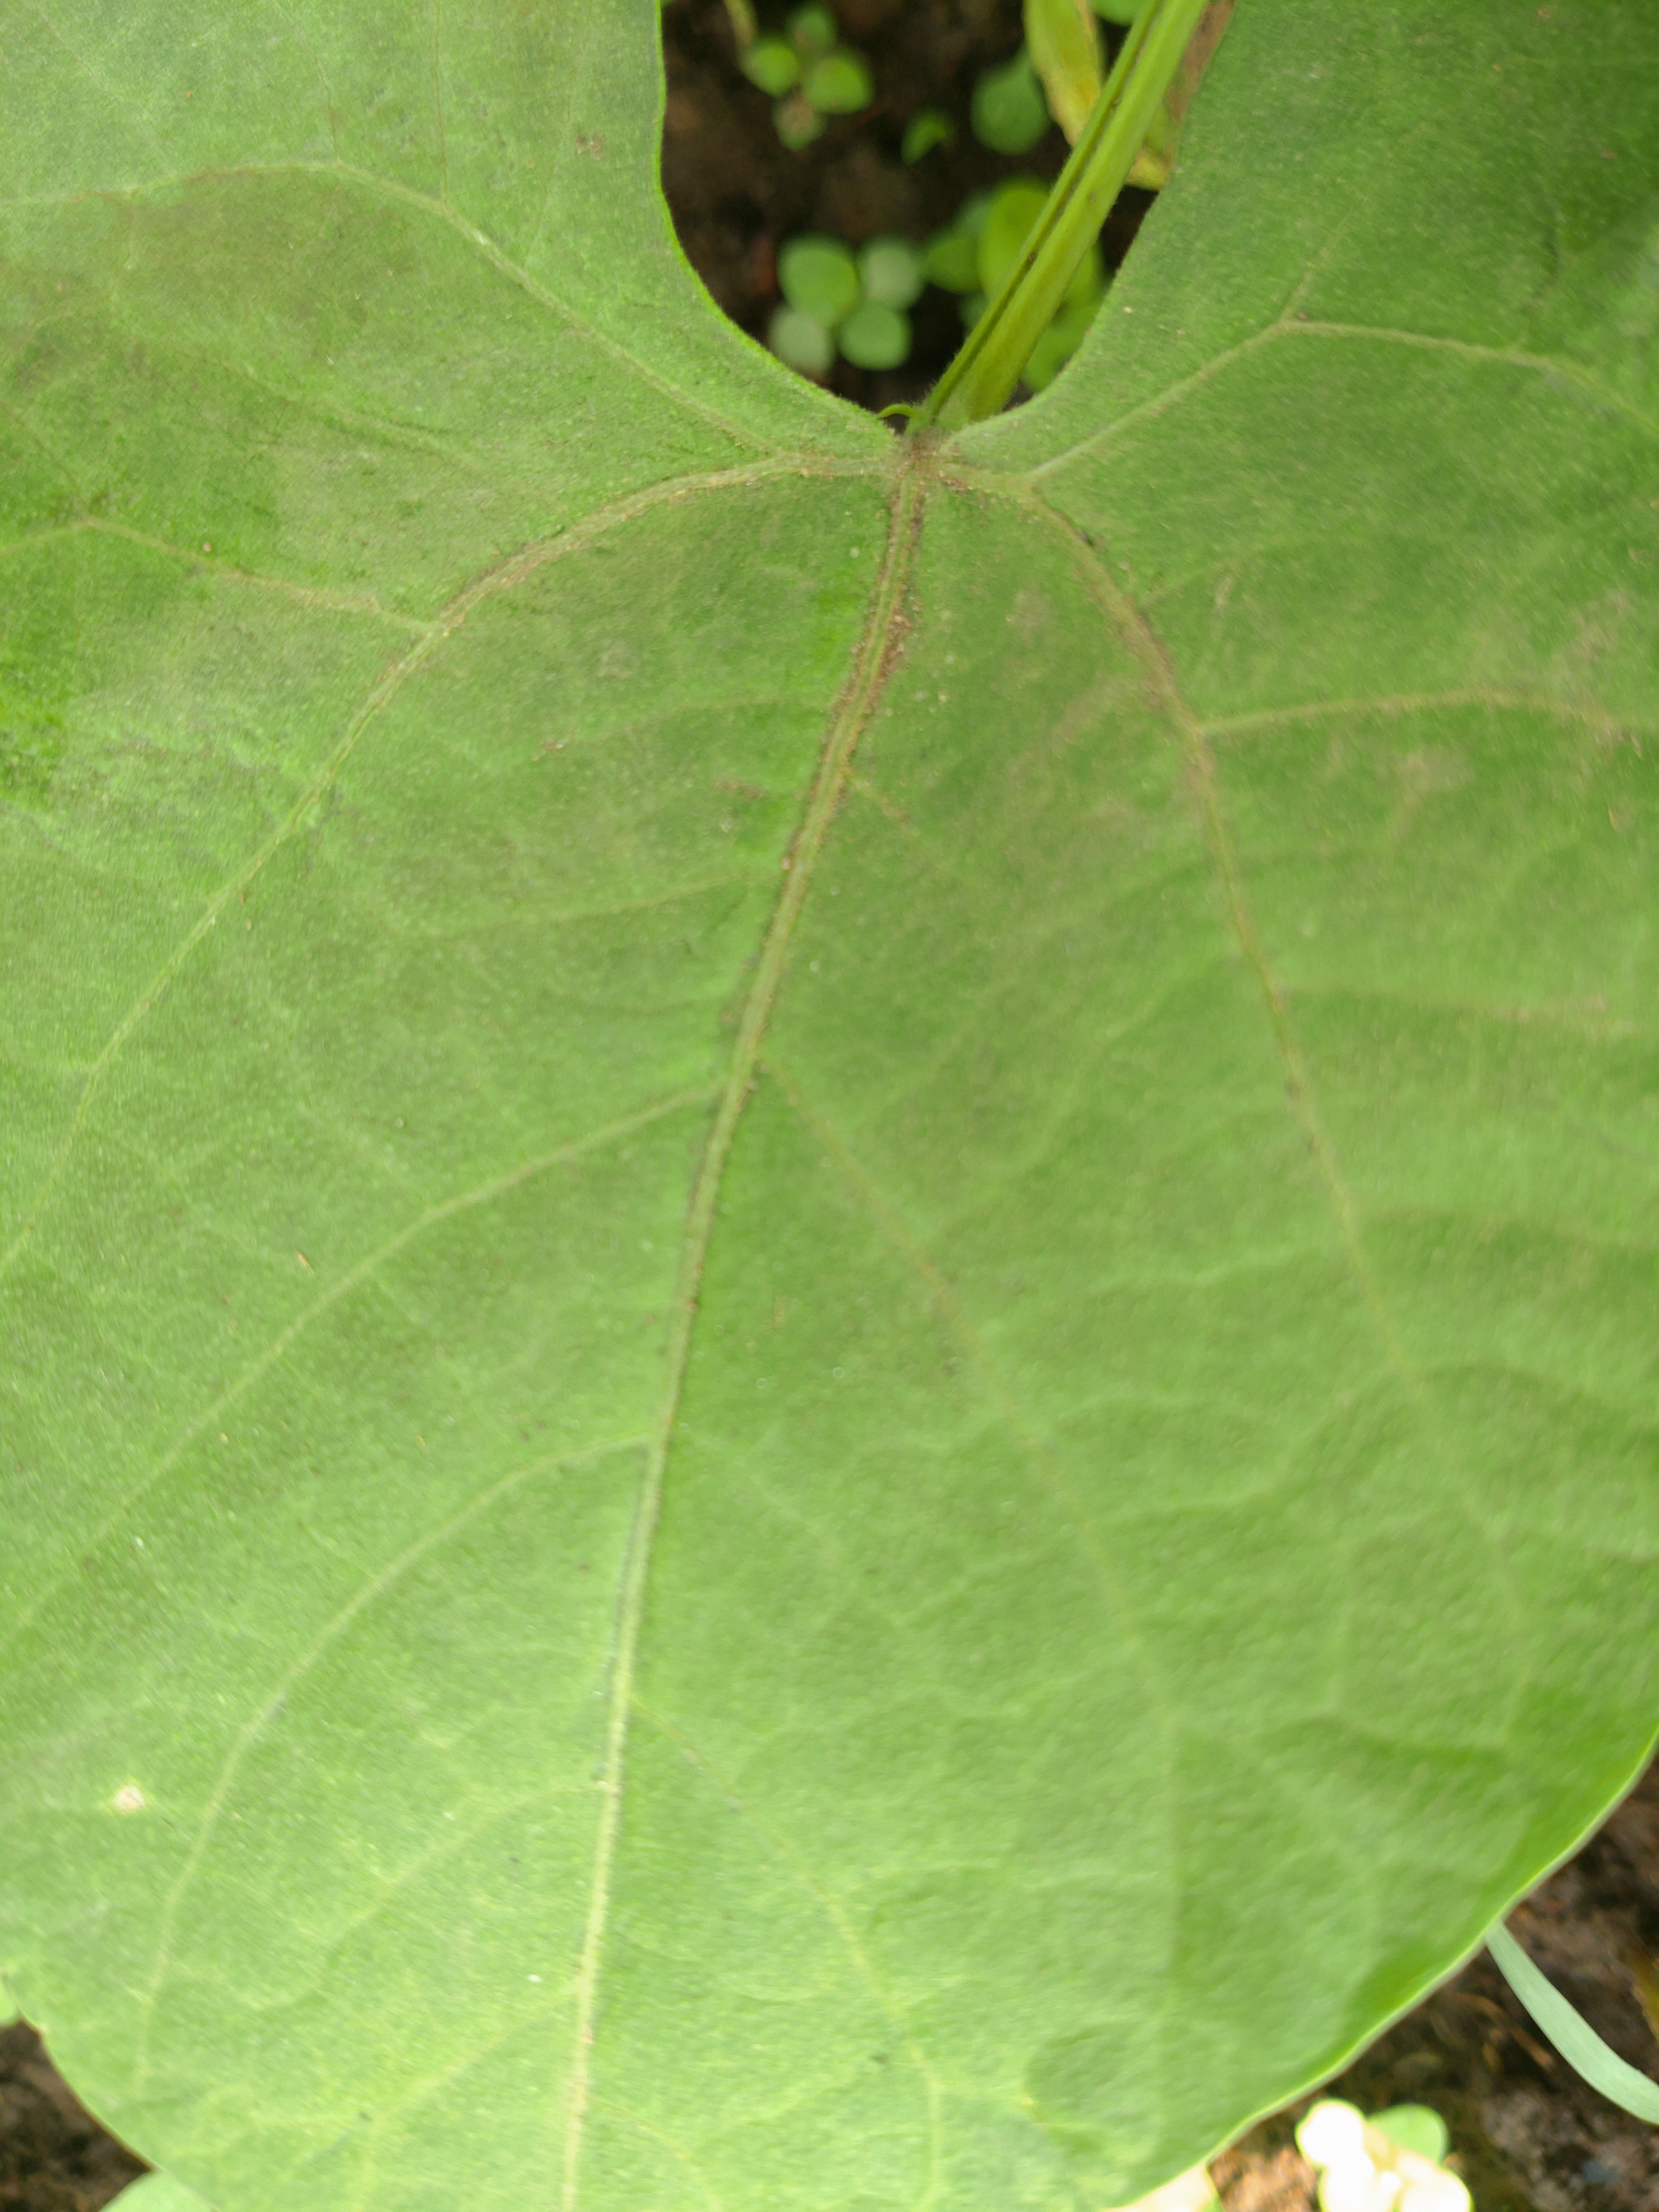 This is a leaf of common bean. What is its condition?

healthy
